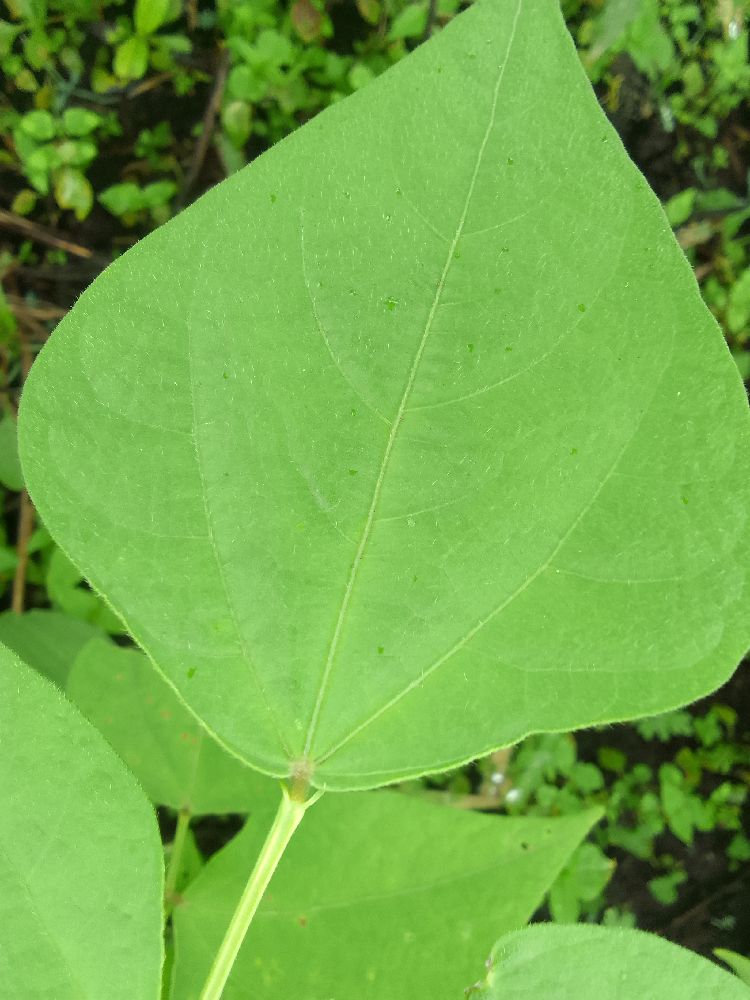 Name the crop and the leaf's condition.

common bean, healthy
